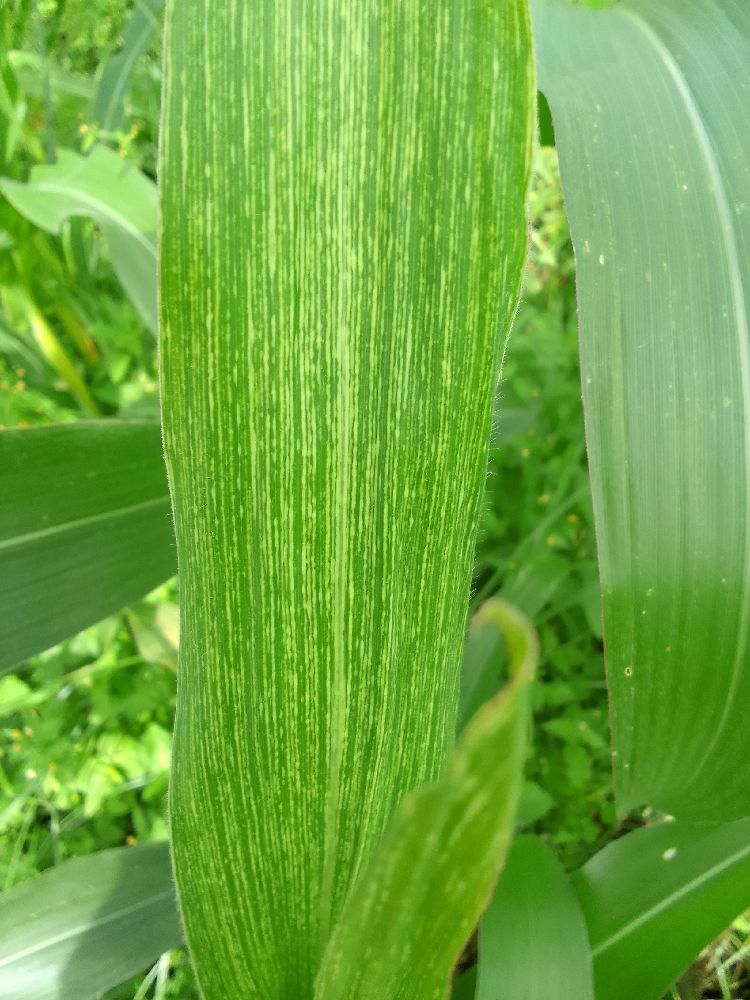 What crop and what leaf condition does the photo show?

maize, maize streak virus
